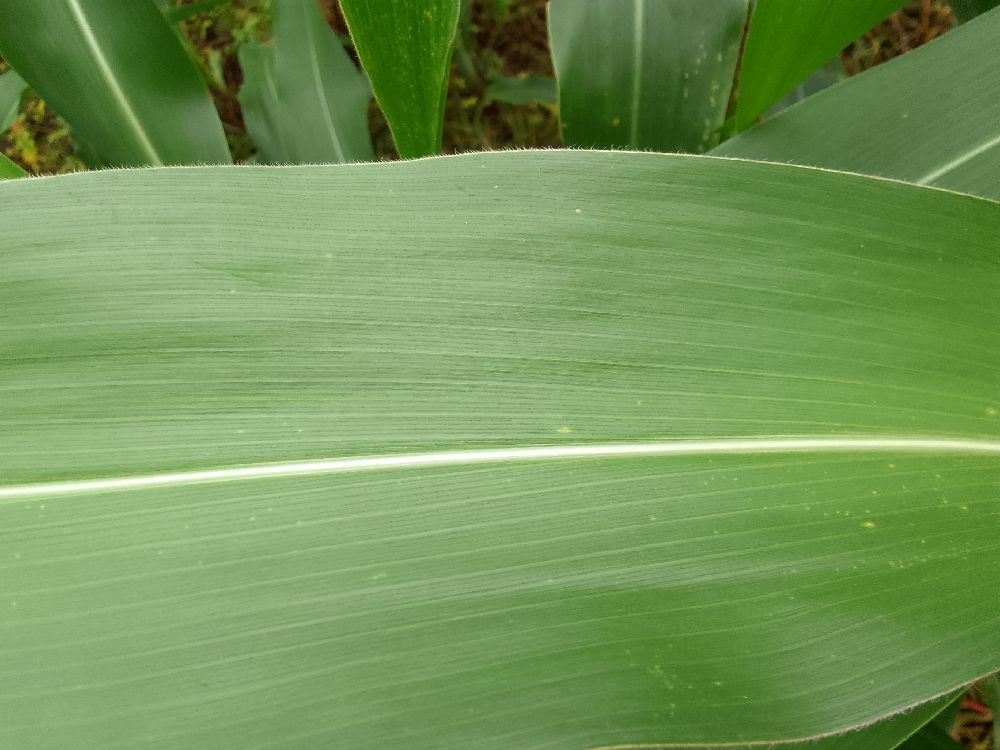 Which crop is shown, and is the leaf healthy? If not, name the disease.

maize, healthy
